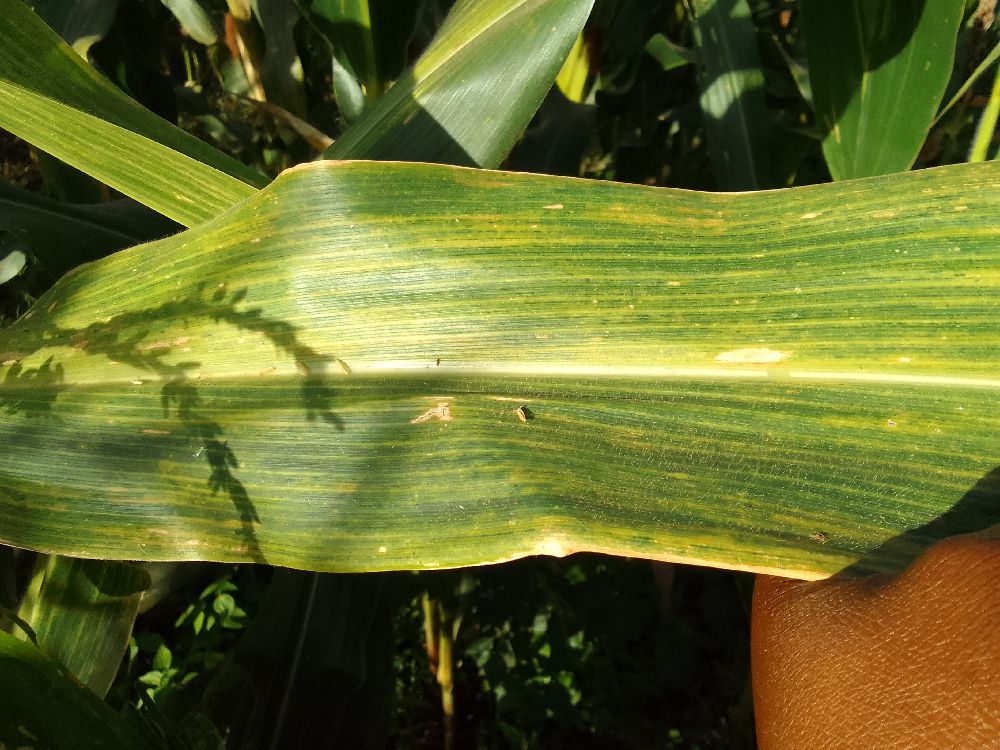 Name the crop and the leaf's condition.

maize, maize lethal necrosis
